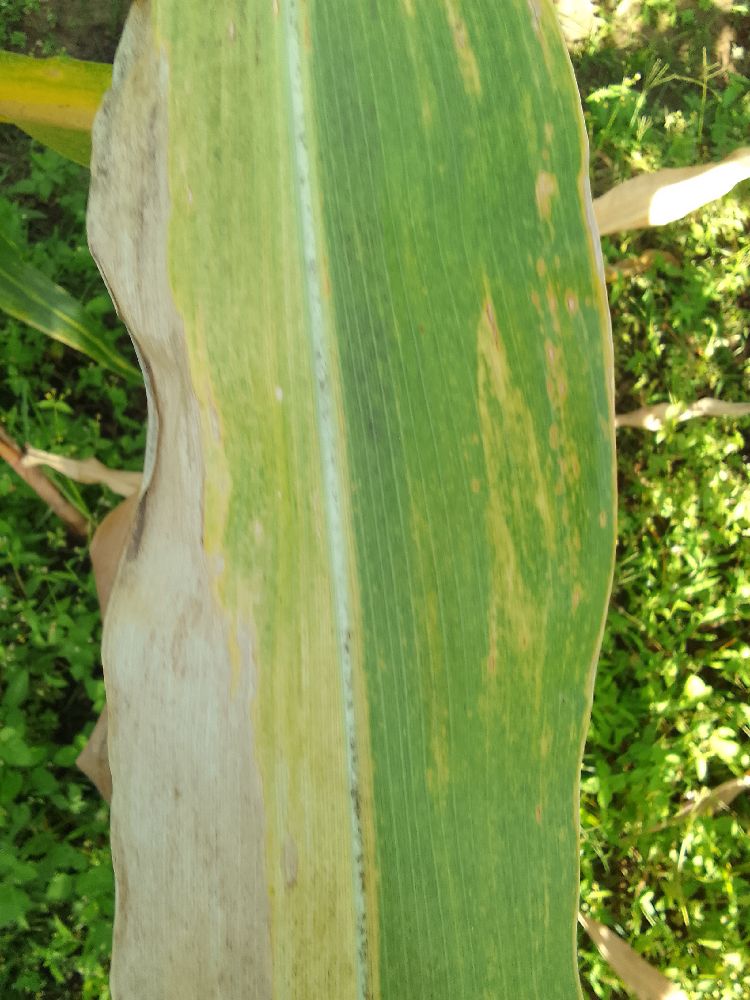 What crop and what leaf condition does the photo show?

maize, maize lethal necrosis
